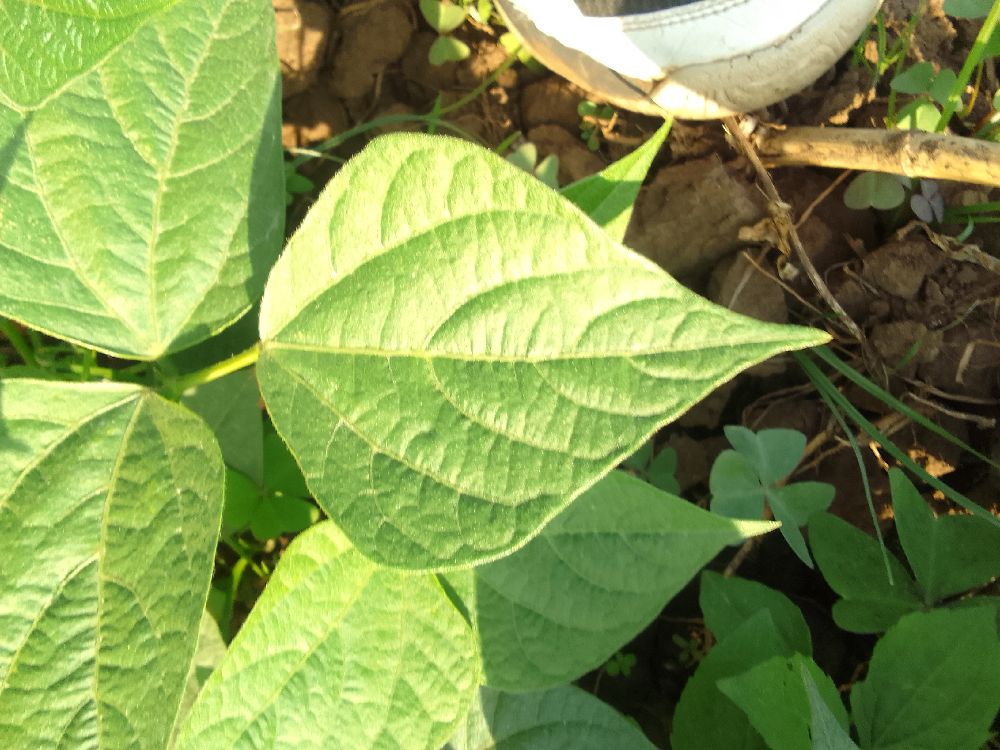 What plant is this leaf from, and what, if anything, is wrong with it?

common bean, healthy
